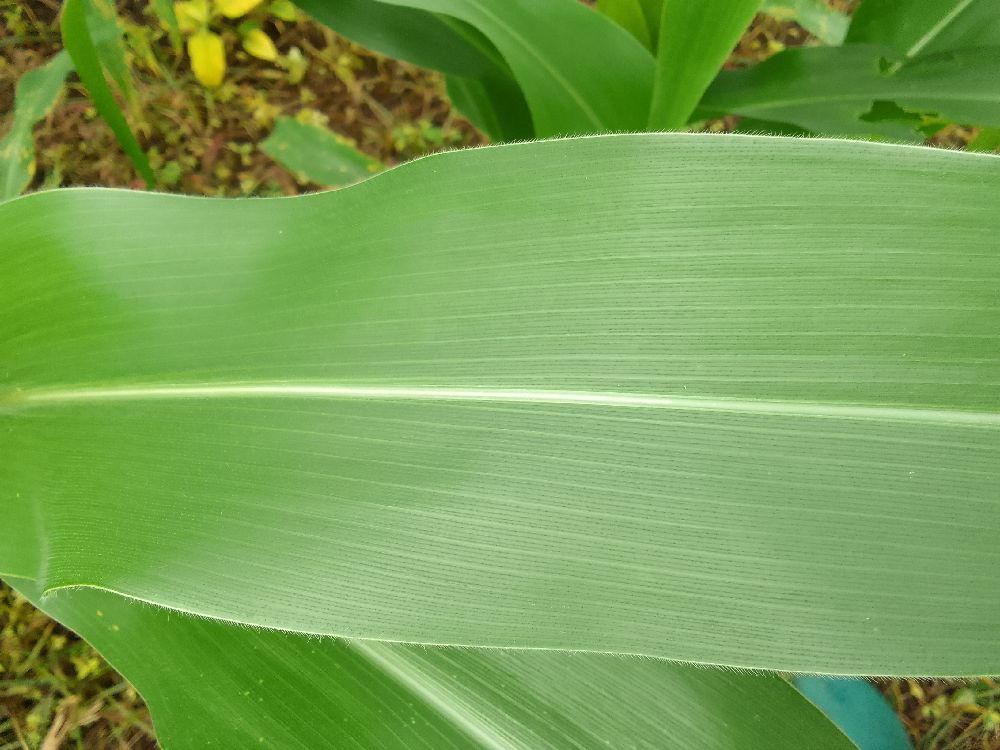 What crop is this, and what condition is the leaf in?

maize, healthy
